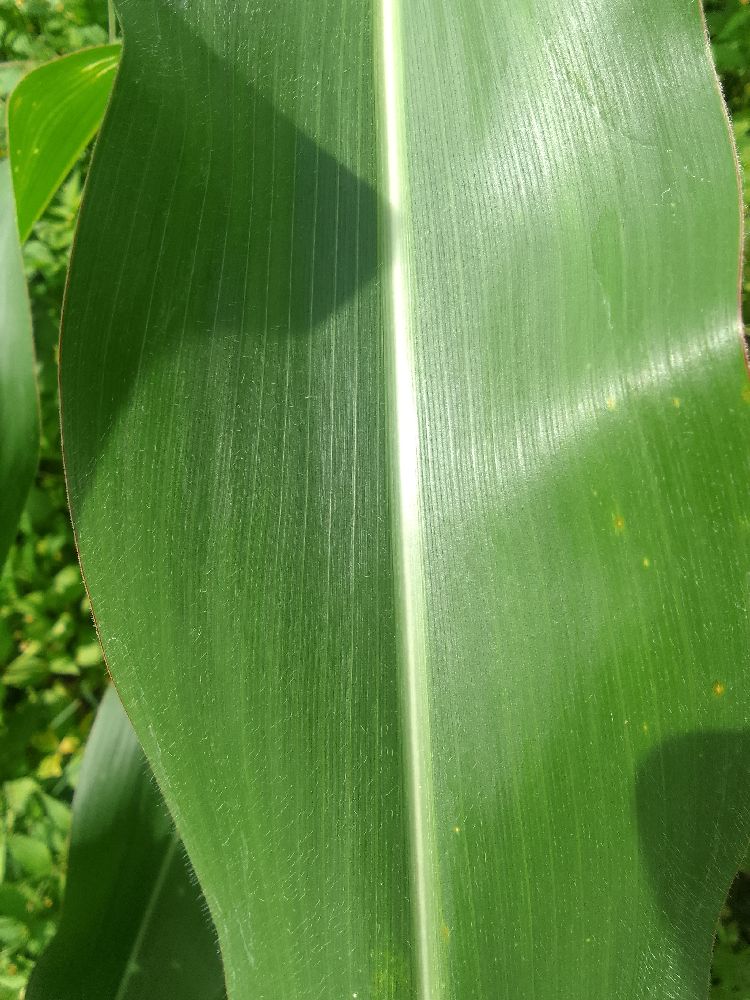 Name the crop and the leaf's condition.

maize, healthy
